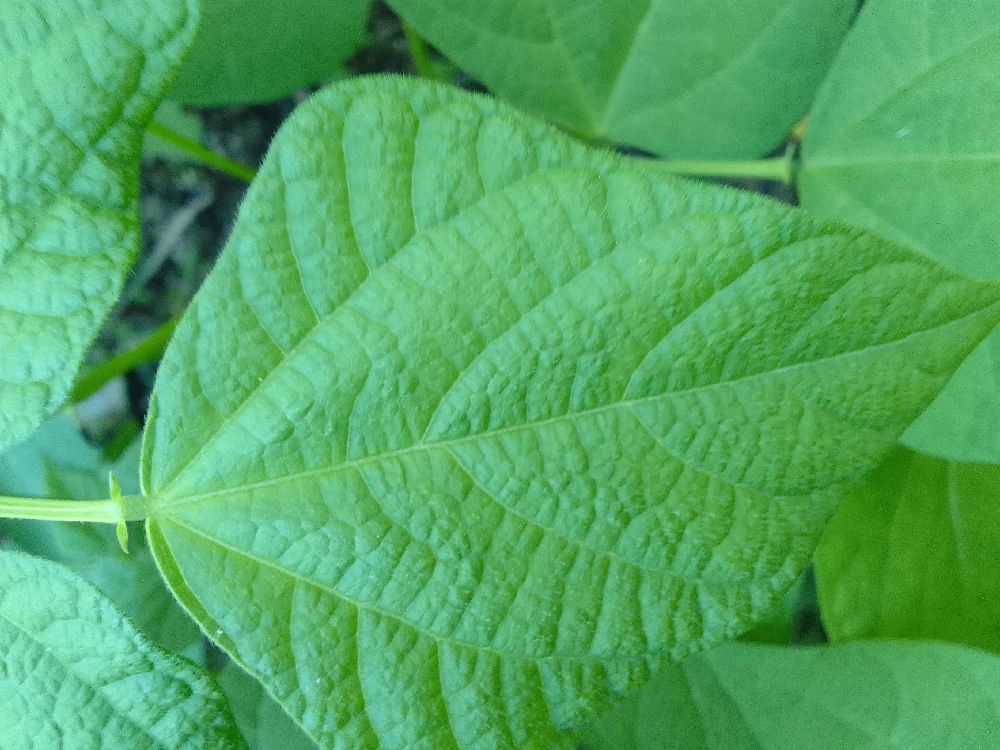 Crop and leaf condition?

common bean, healthy
